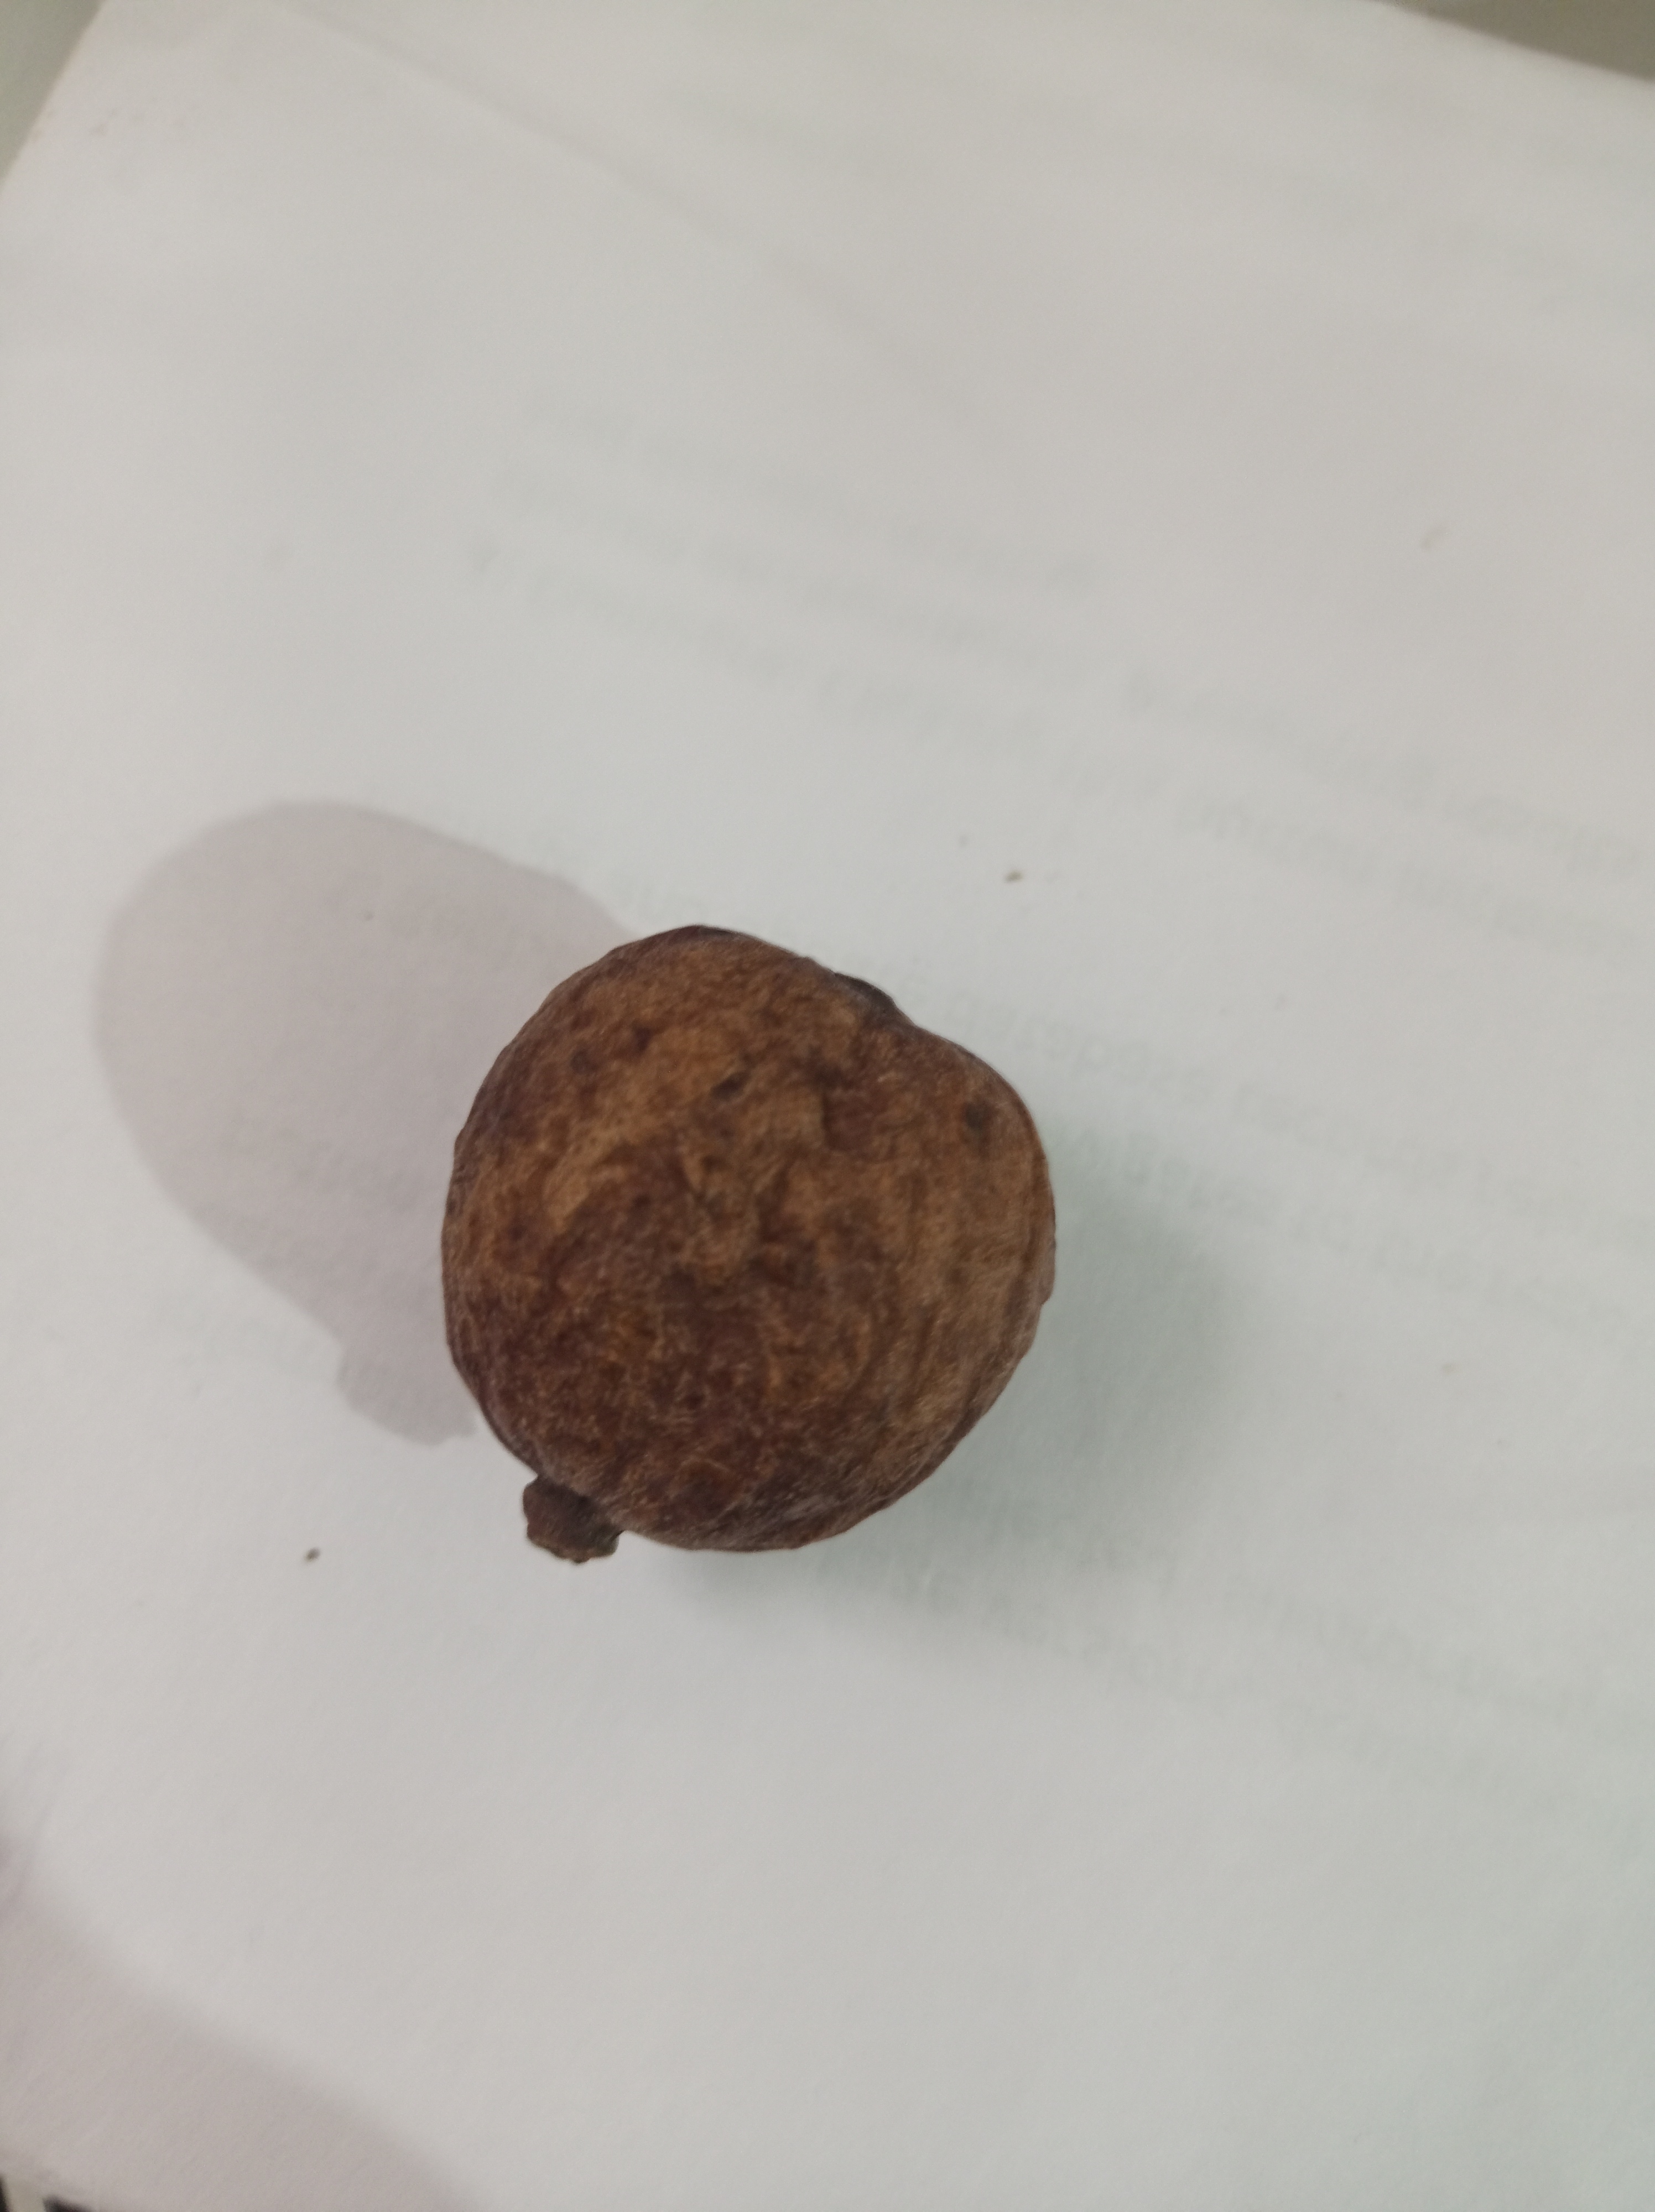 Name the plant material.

madanphal
